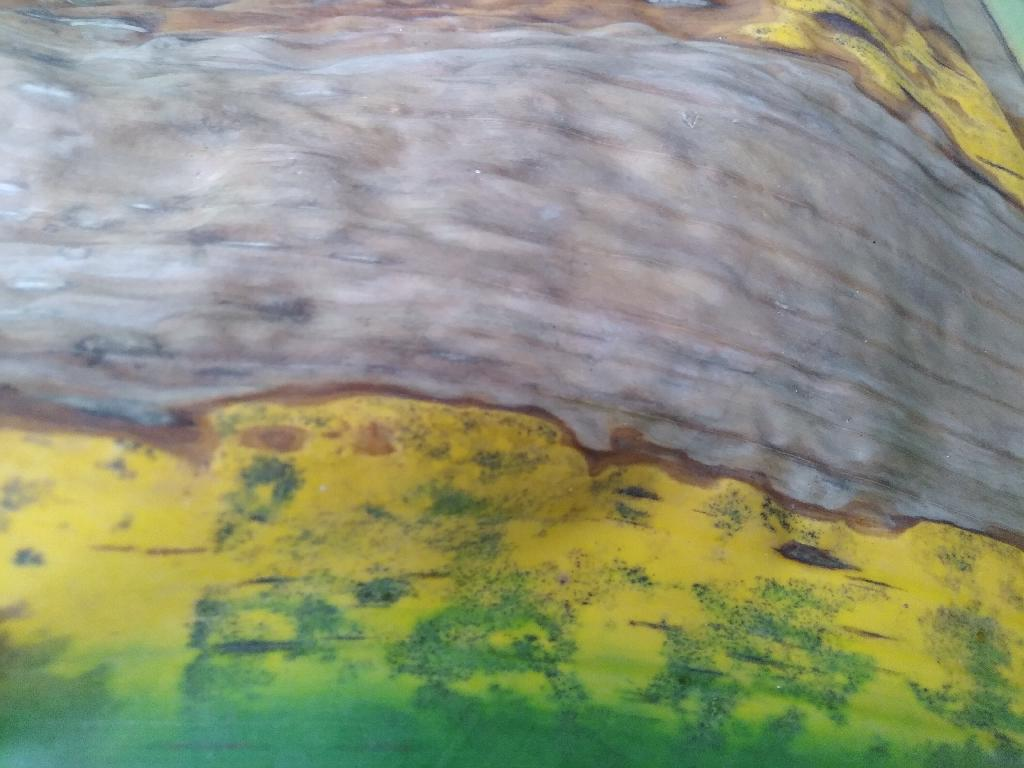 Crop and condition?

banana, black sigatoka
